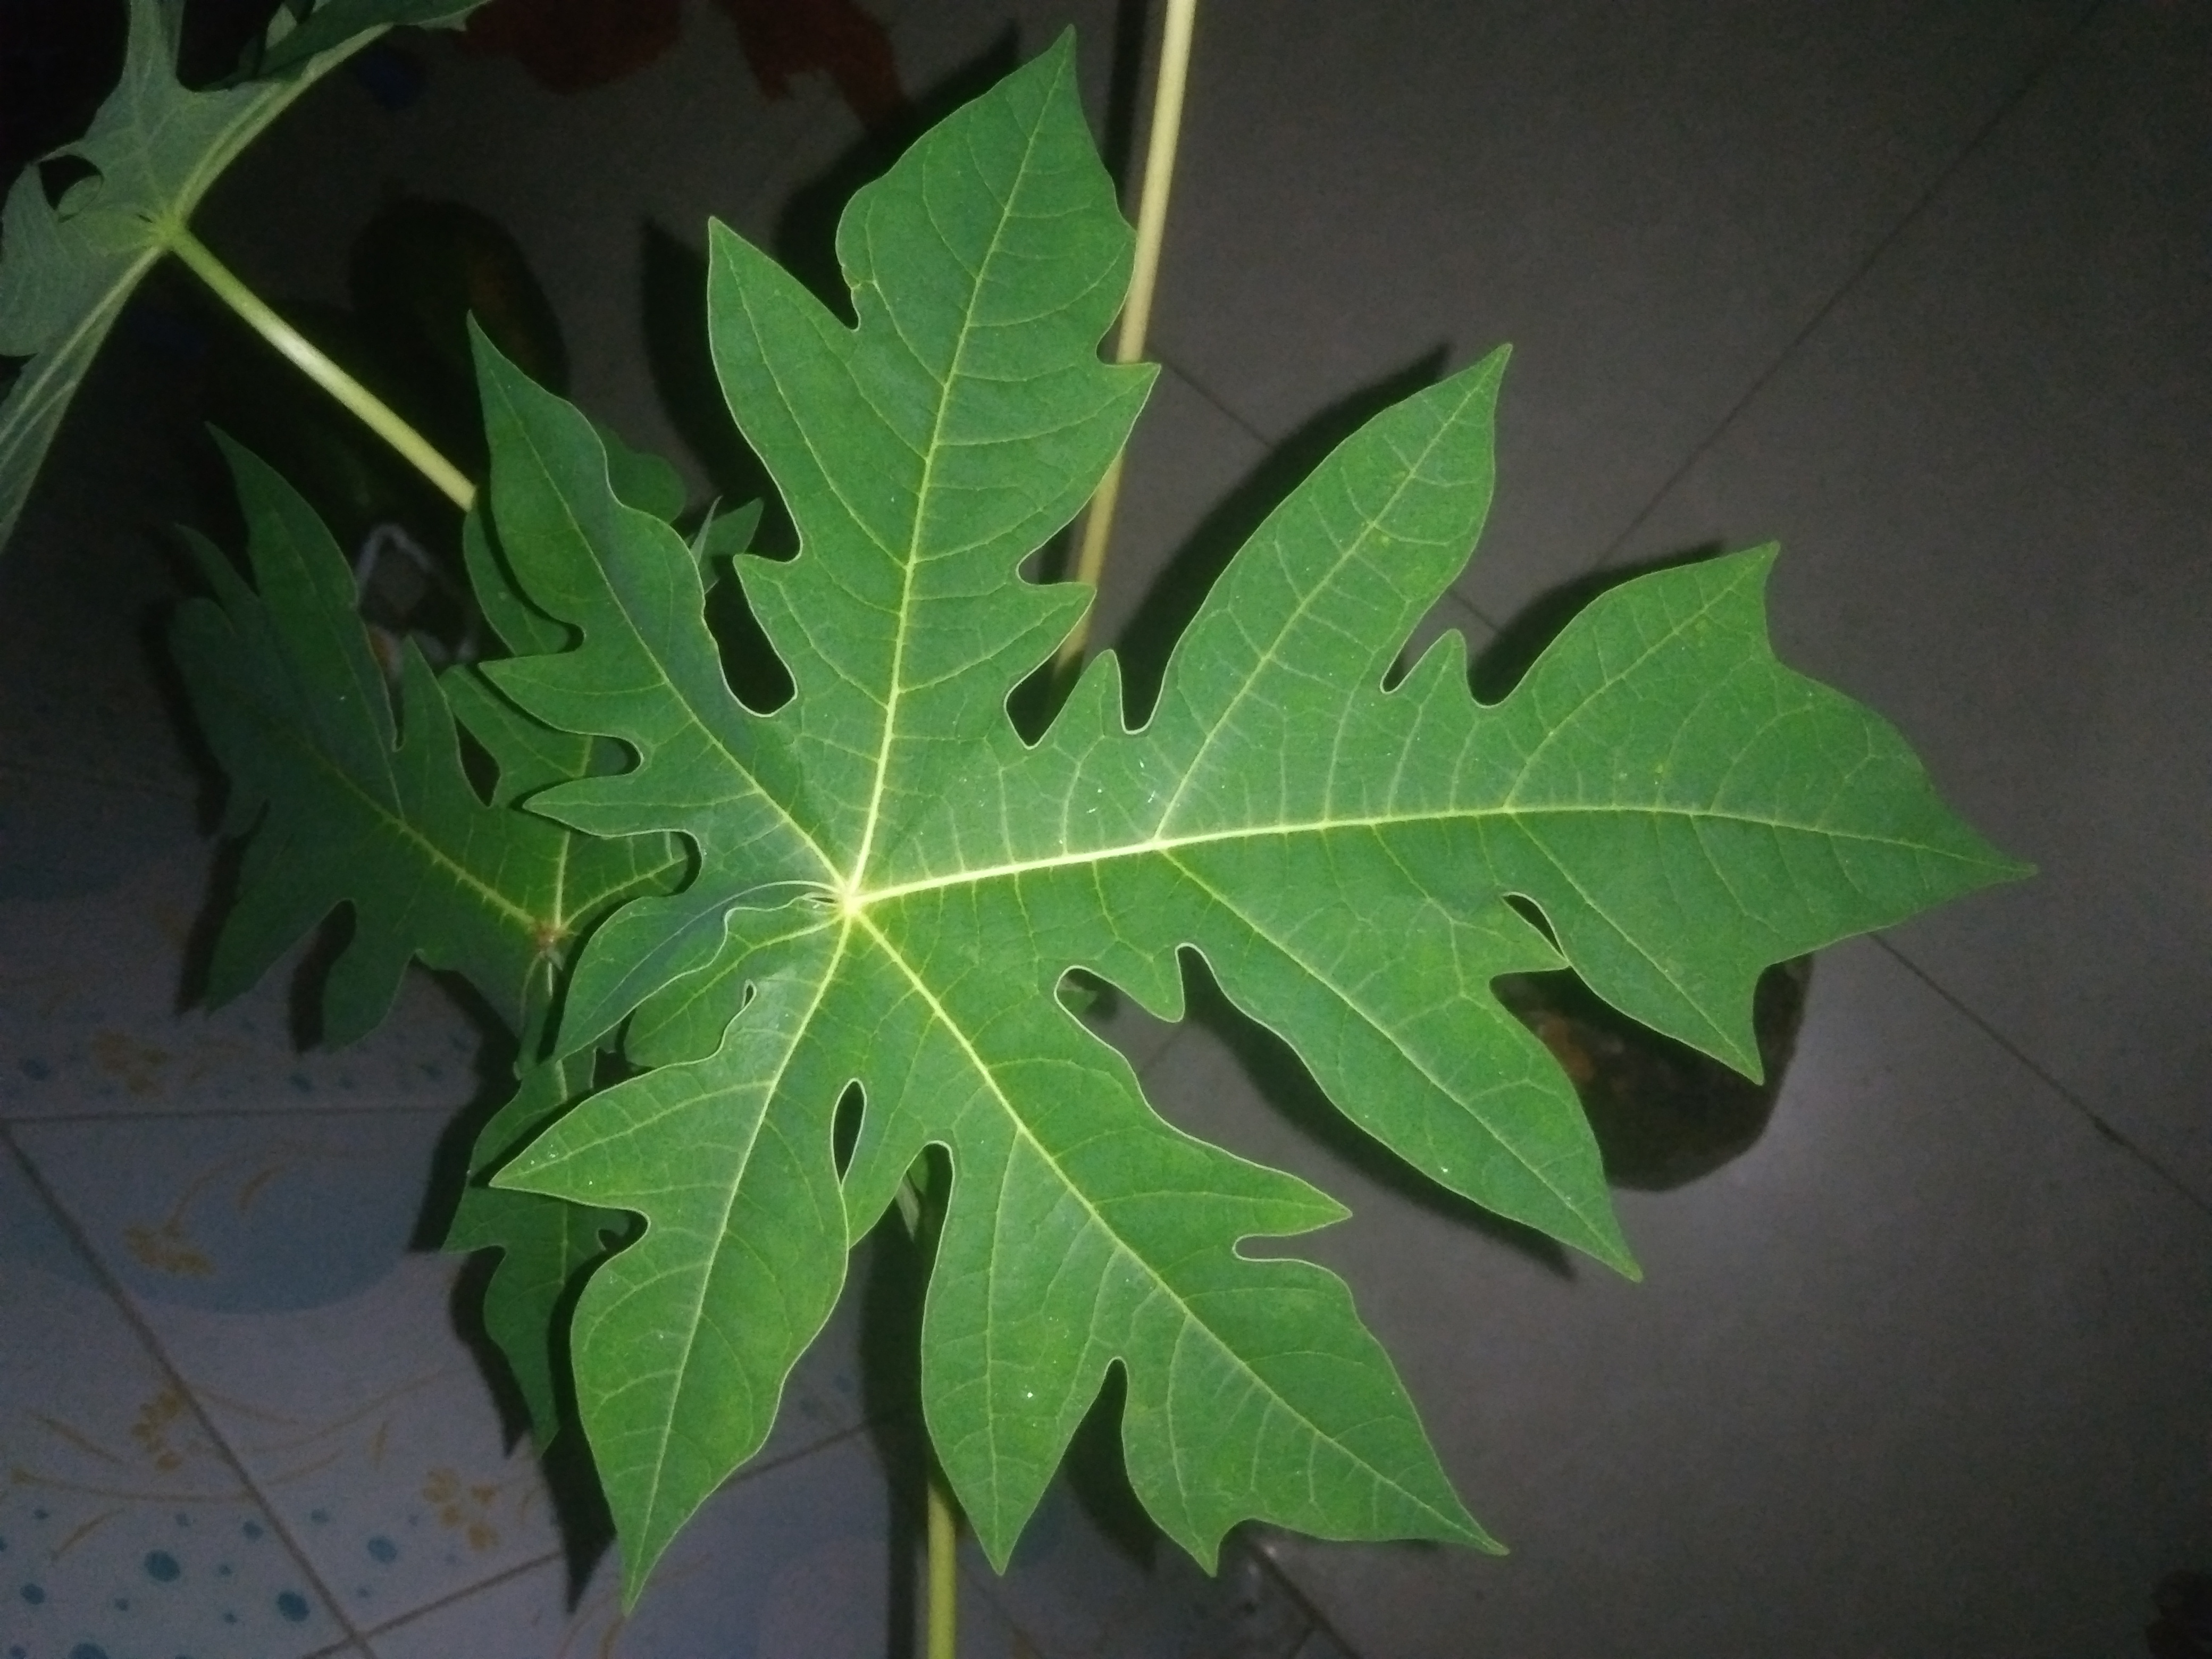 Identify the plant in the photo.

papaya
